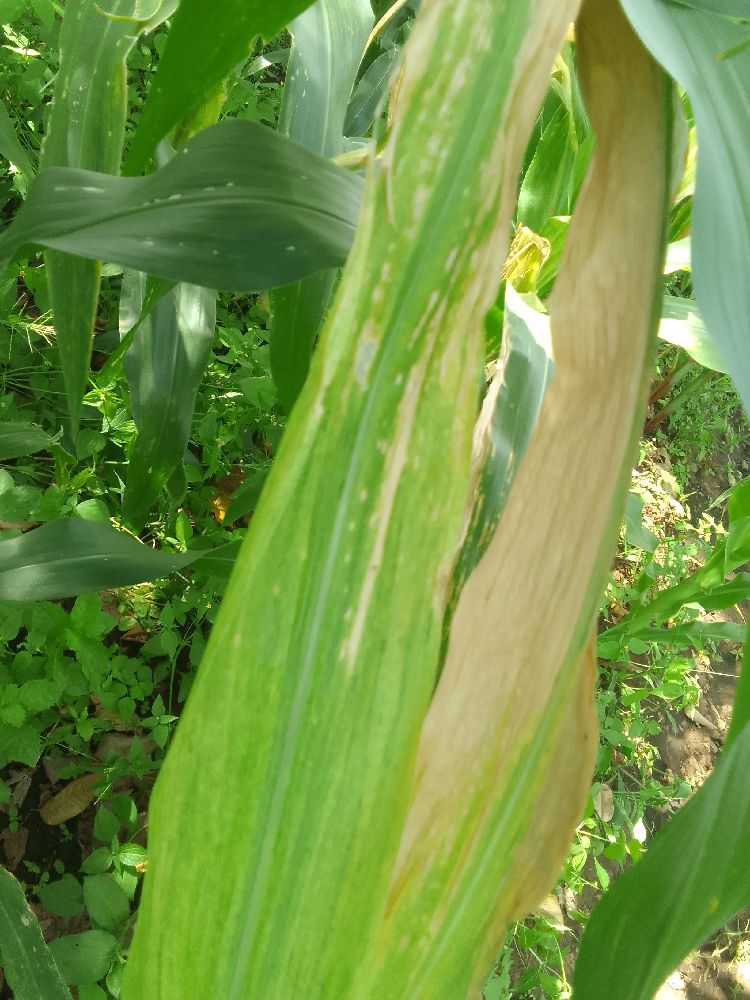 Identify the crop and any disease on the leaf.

maize, maize lethal necrosis
